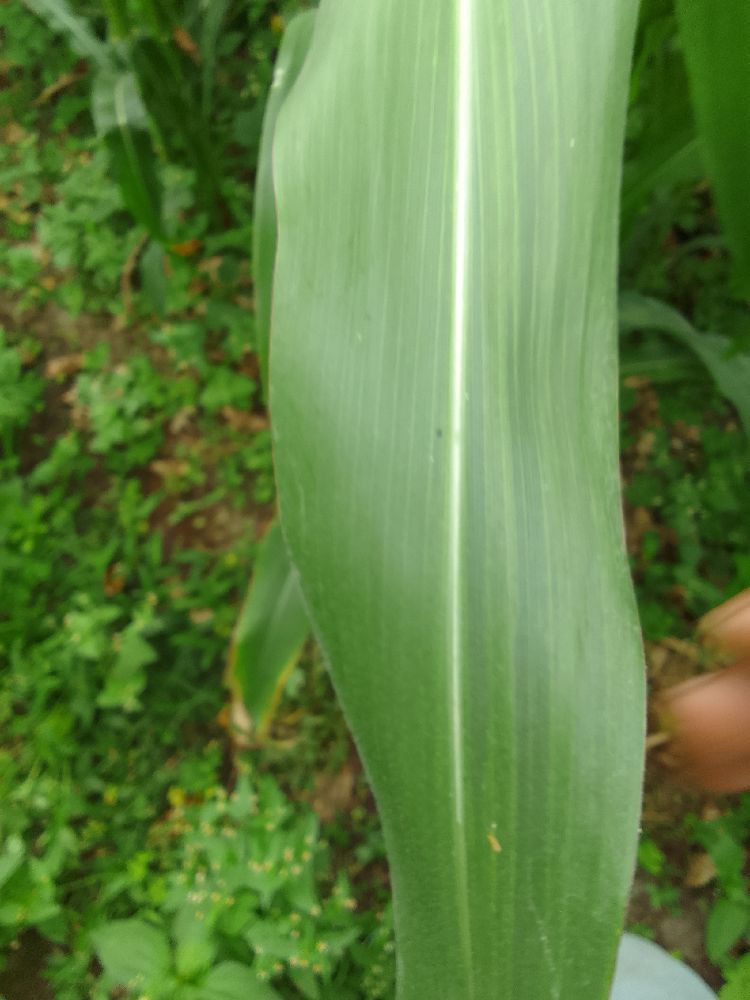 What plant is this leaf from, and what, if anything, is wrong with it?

maize, healthy
